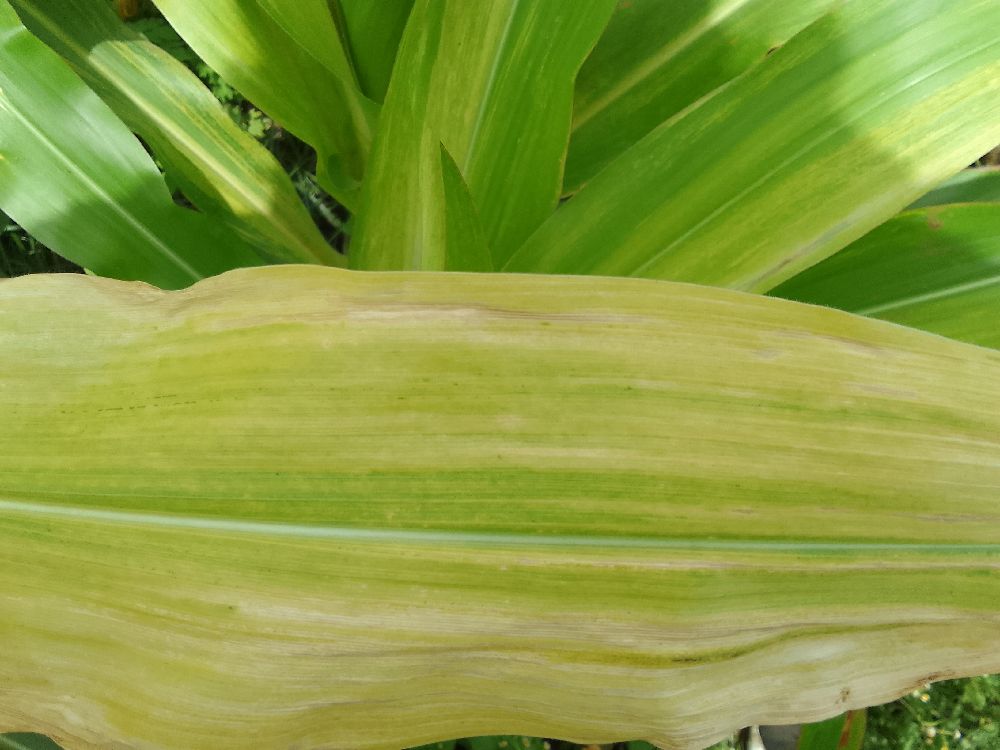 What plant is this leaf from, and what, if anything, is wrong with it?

maize, maize lethal necrosis
